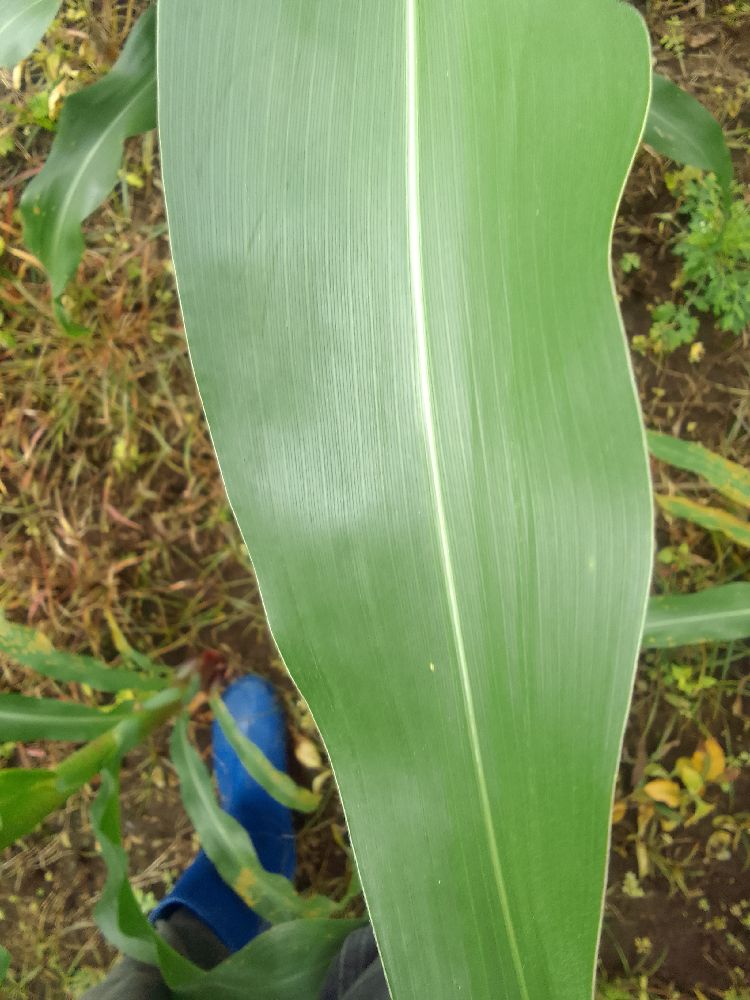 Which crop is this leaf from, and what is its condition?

maize, healthy
